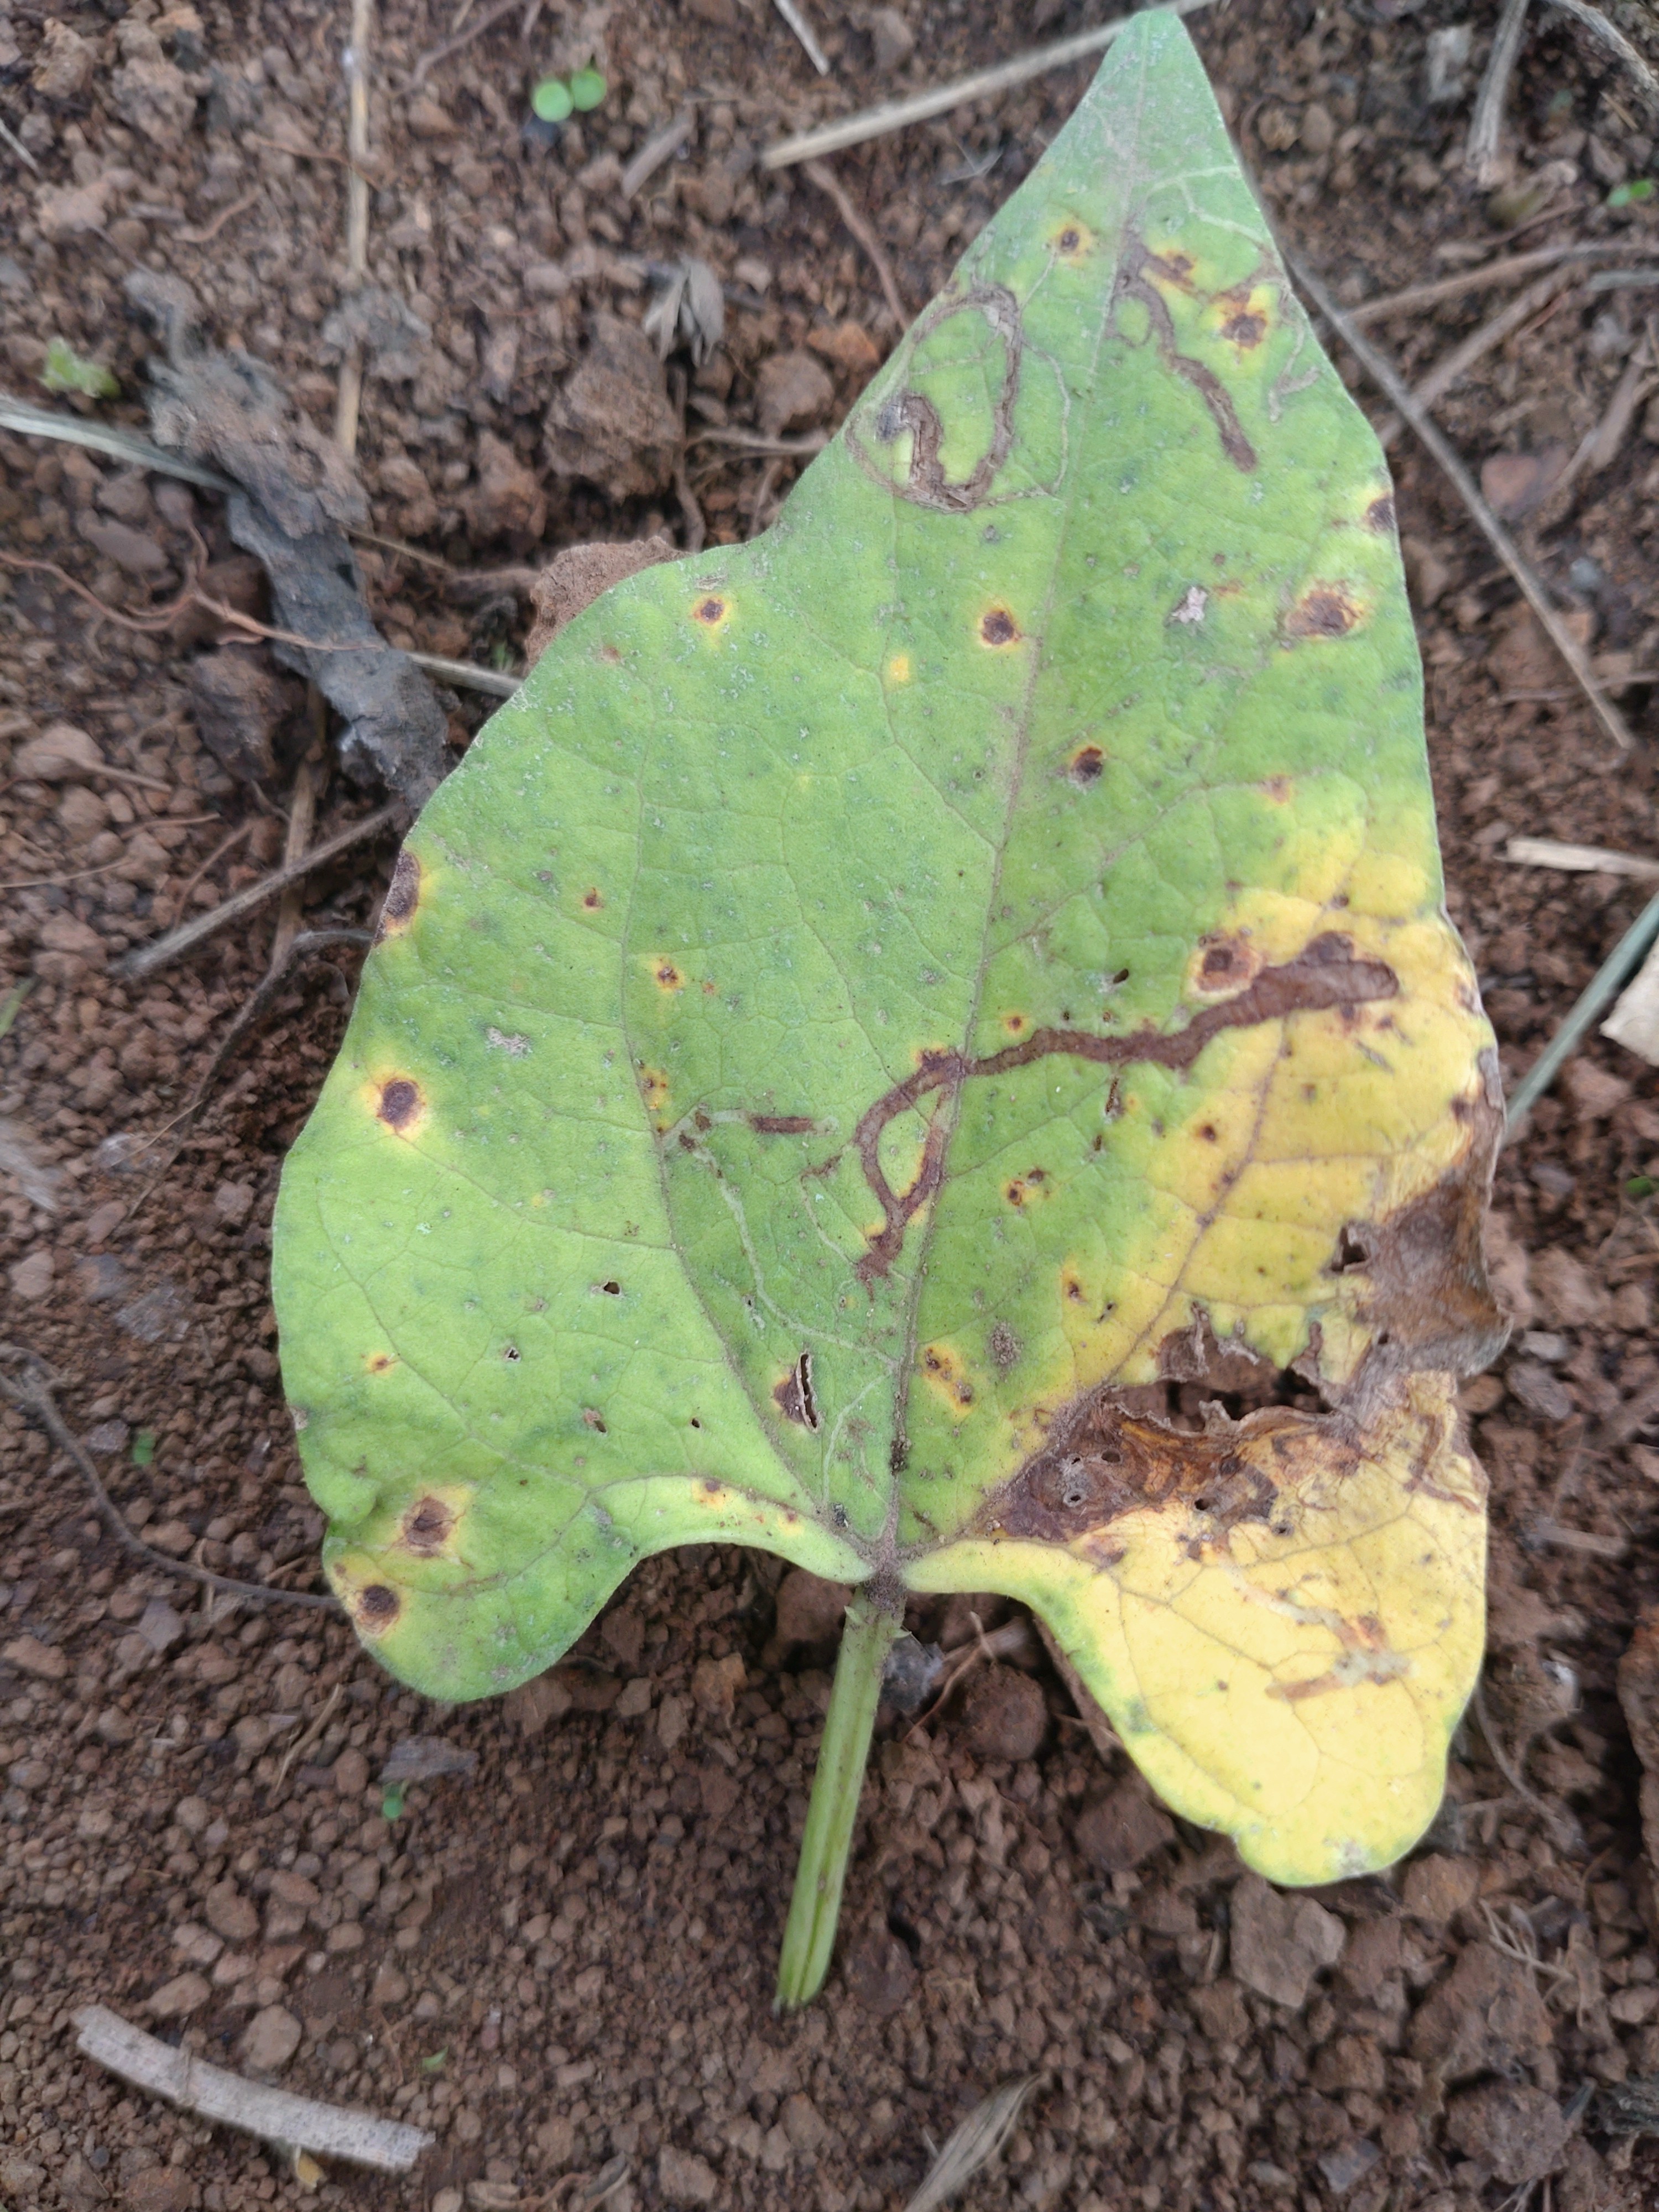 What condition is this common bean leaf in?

rust
